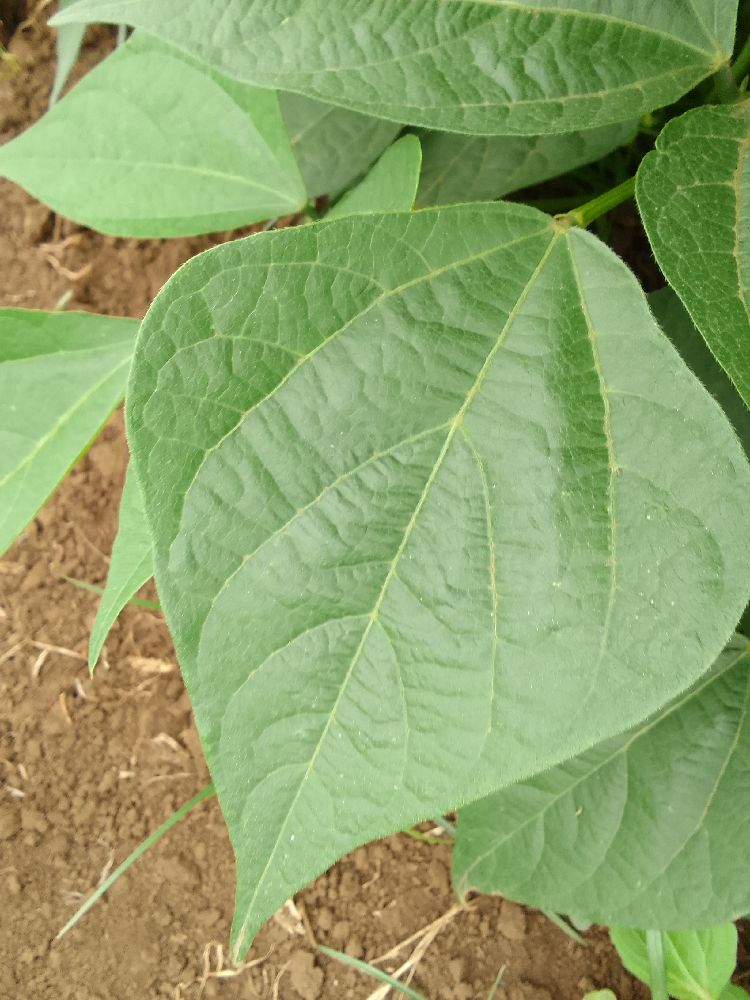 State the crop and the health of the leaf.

common bean, healthy
